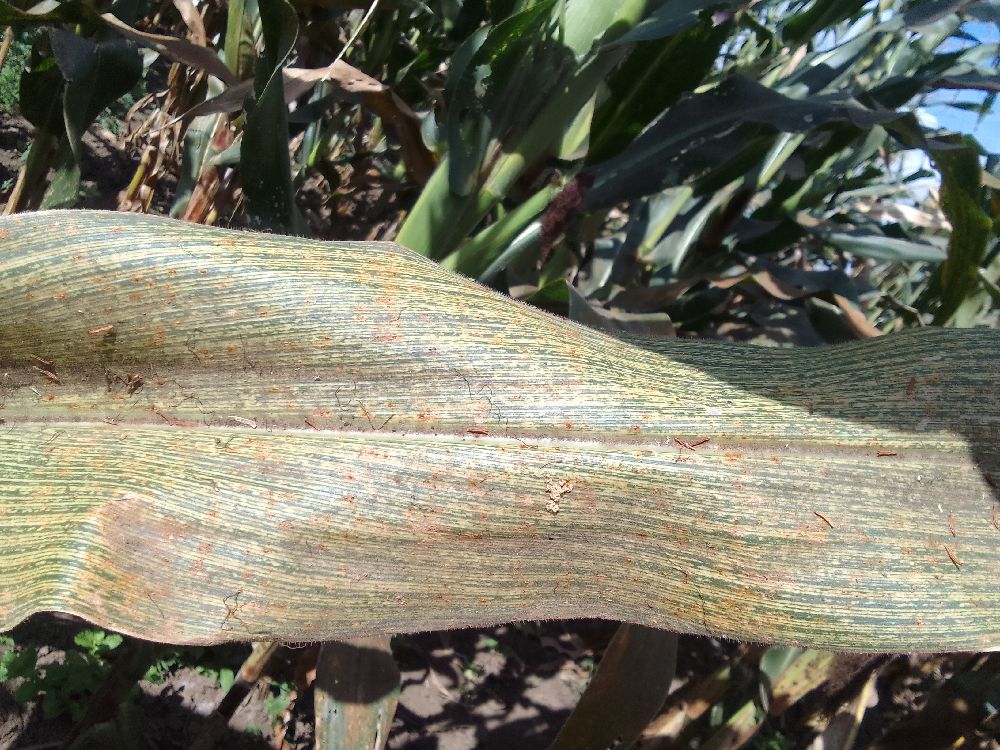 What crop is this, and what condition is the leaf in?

maize, maize streak virus
